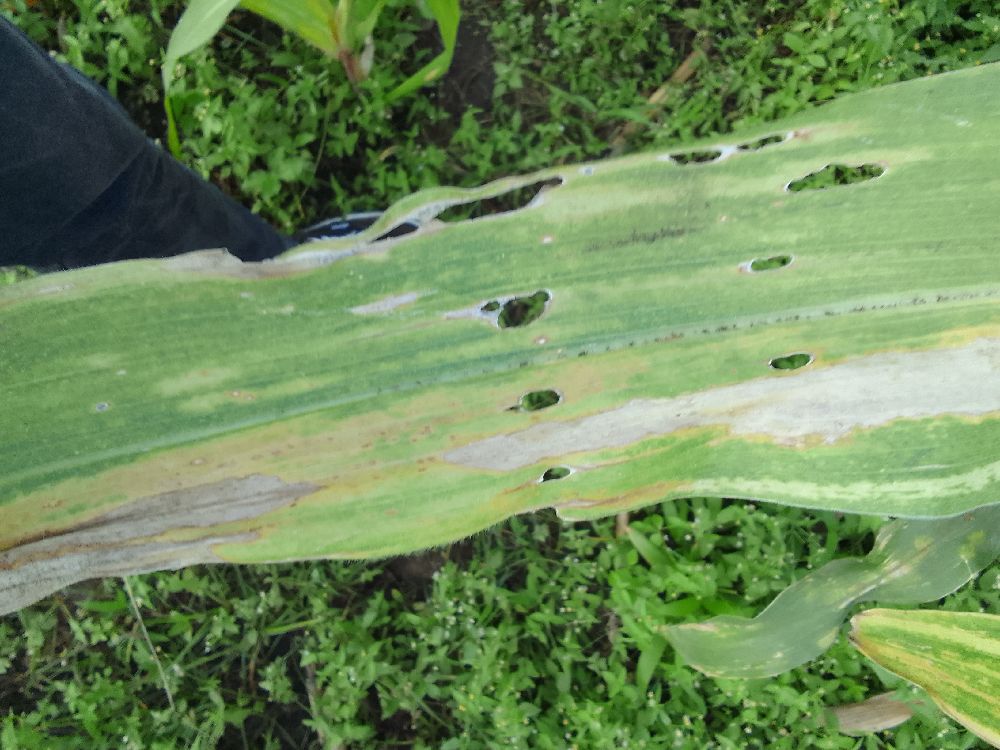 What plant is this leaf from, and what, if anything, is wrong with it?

maize, maize lethal necrosis
